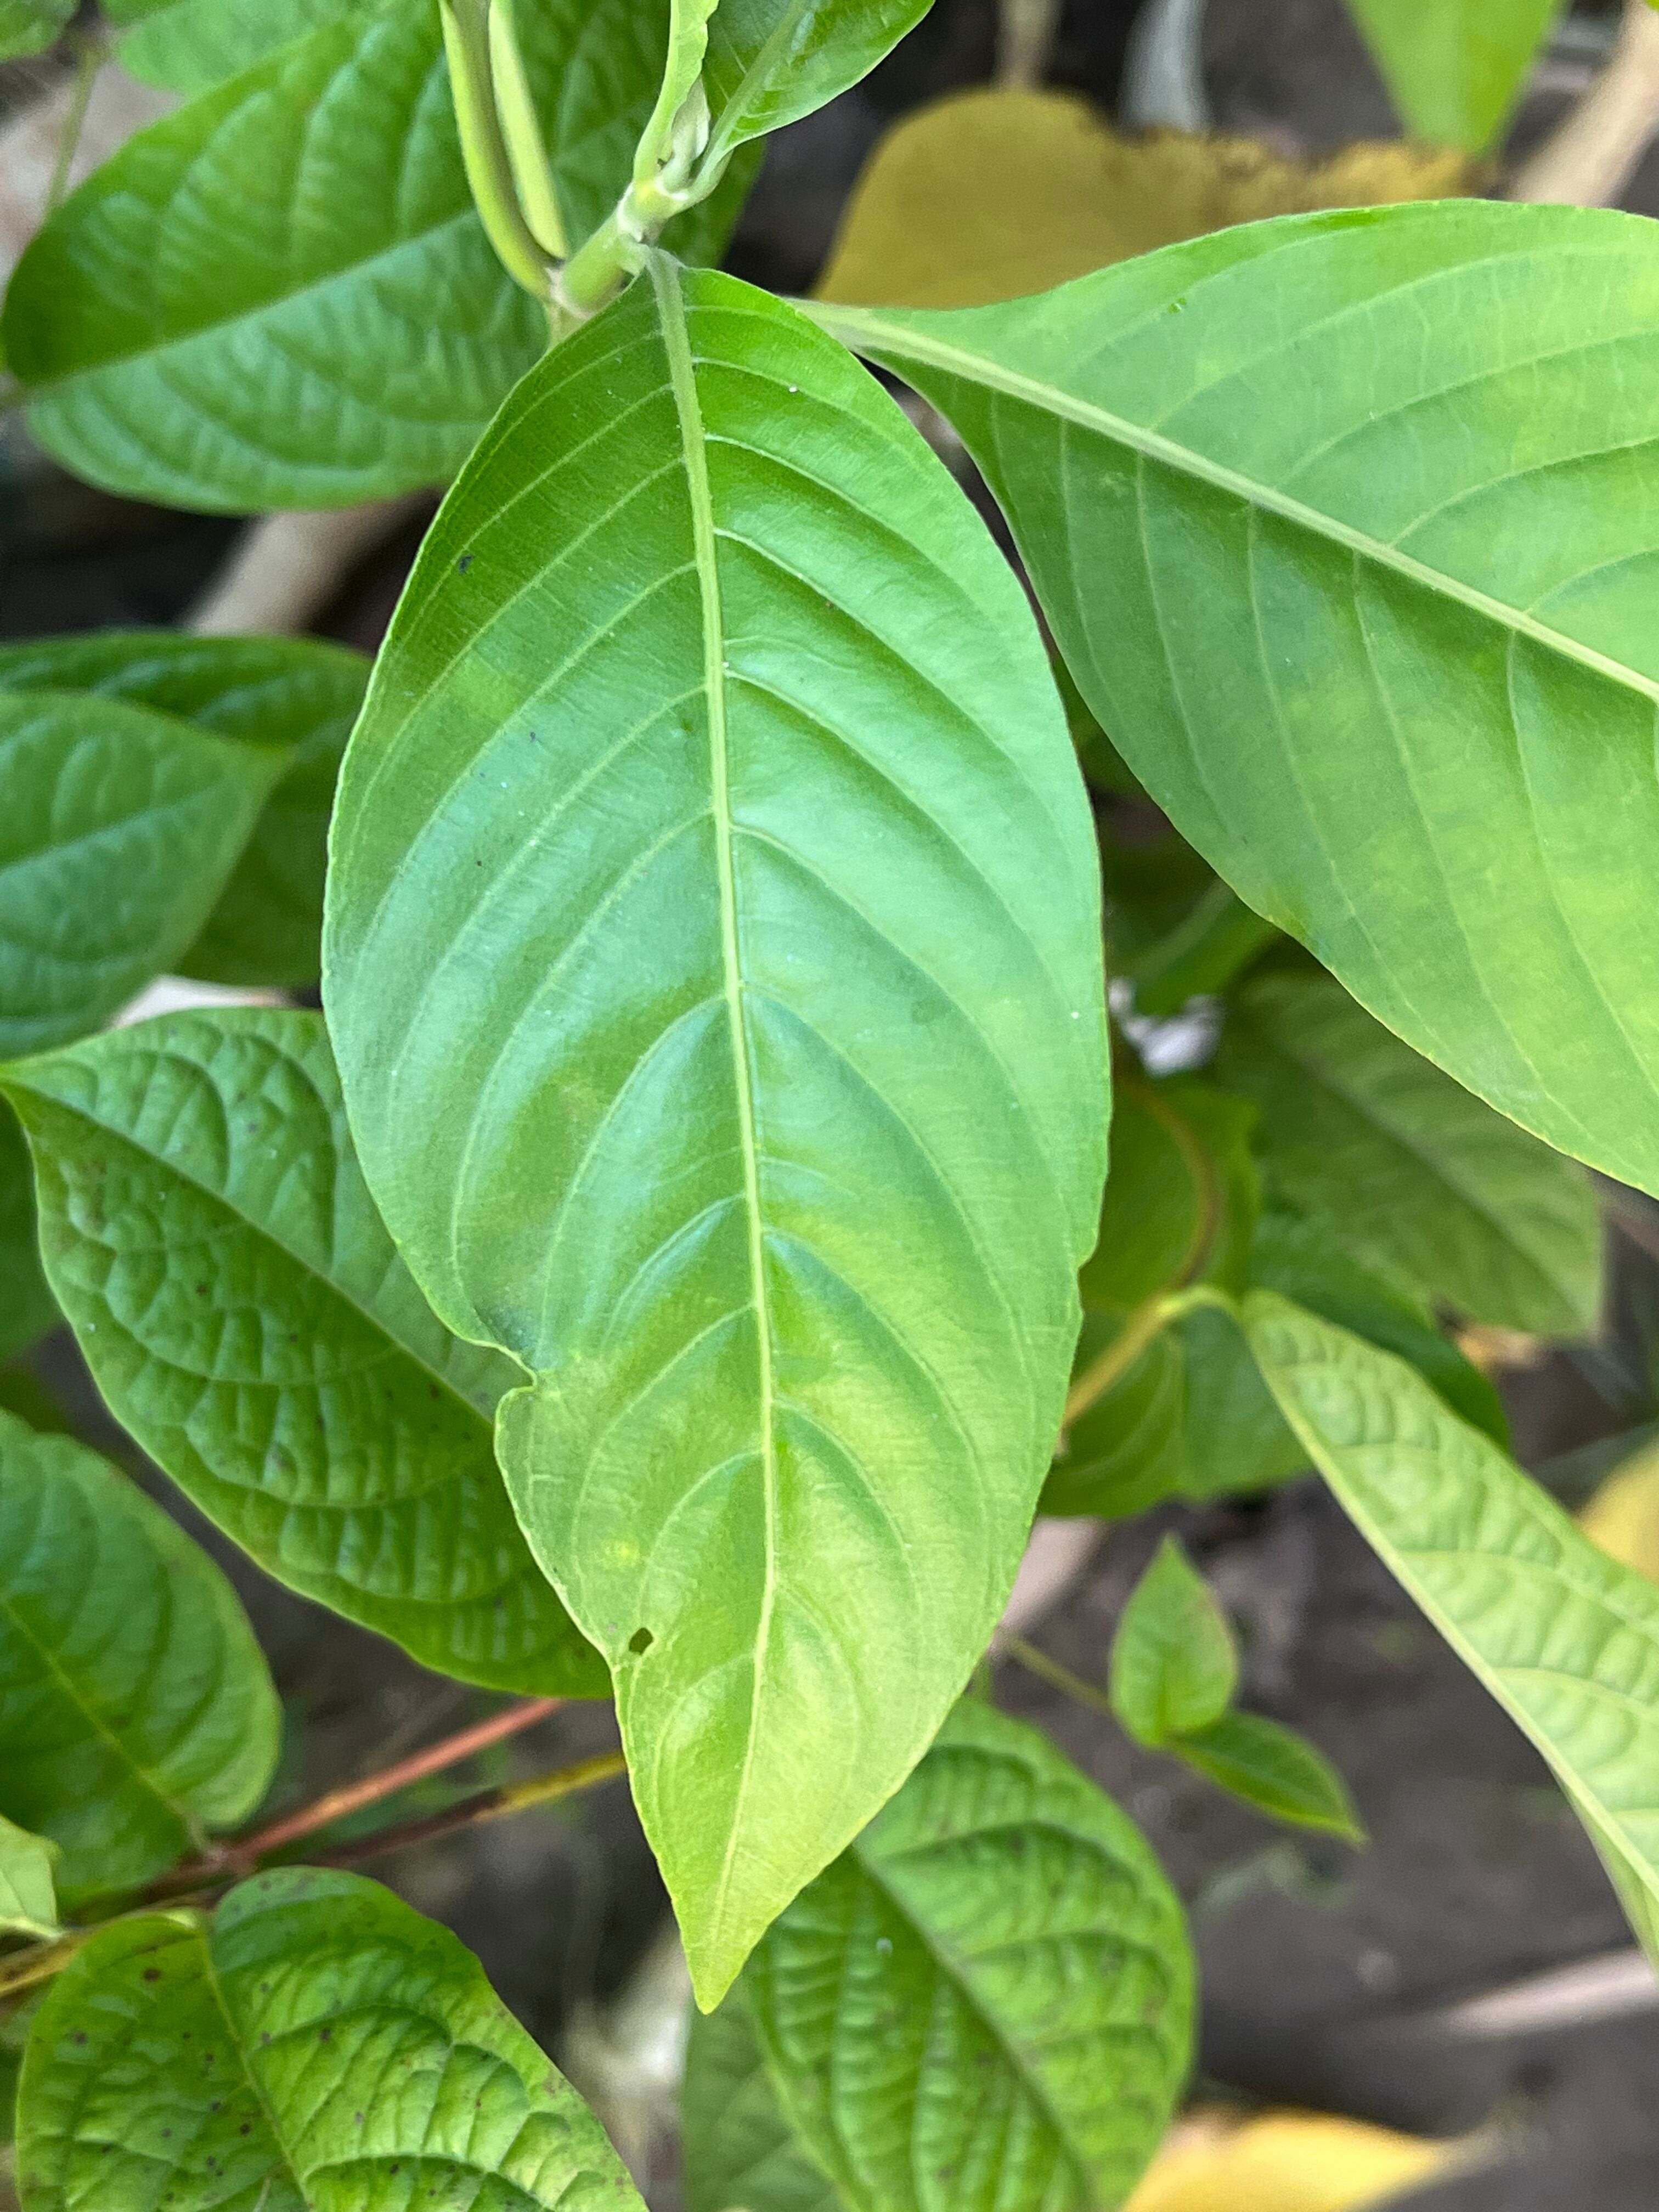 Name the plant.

vasaka
